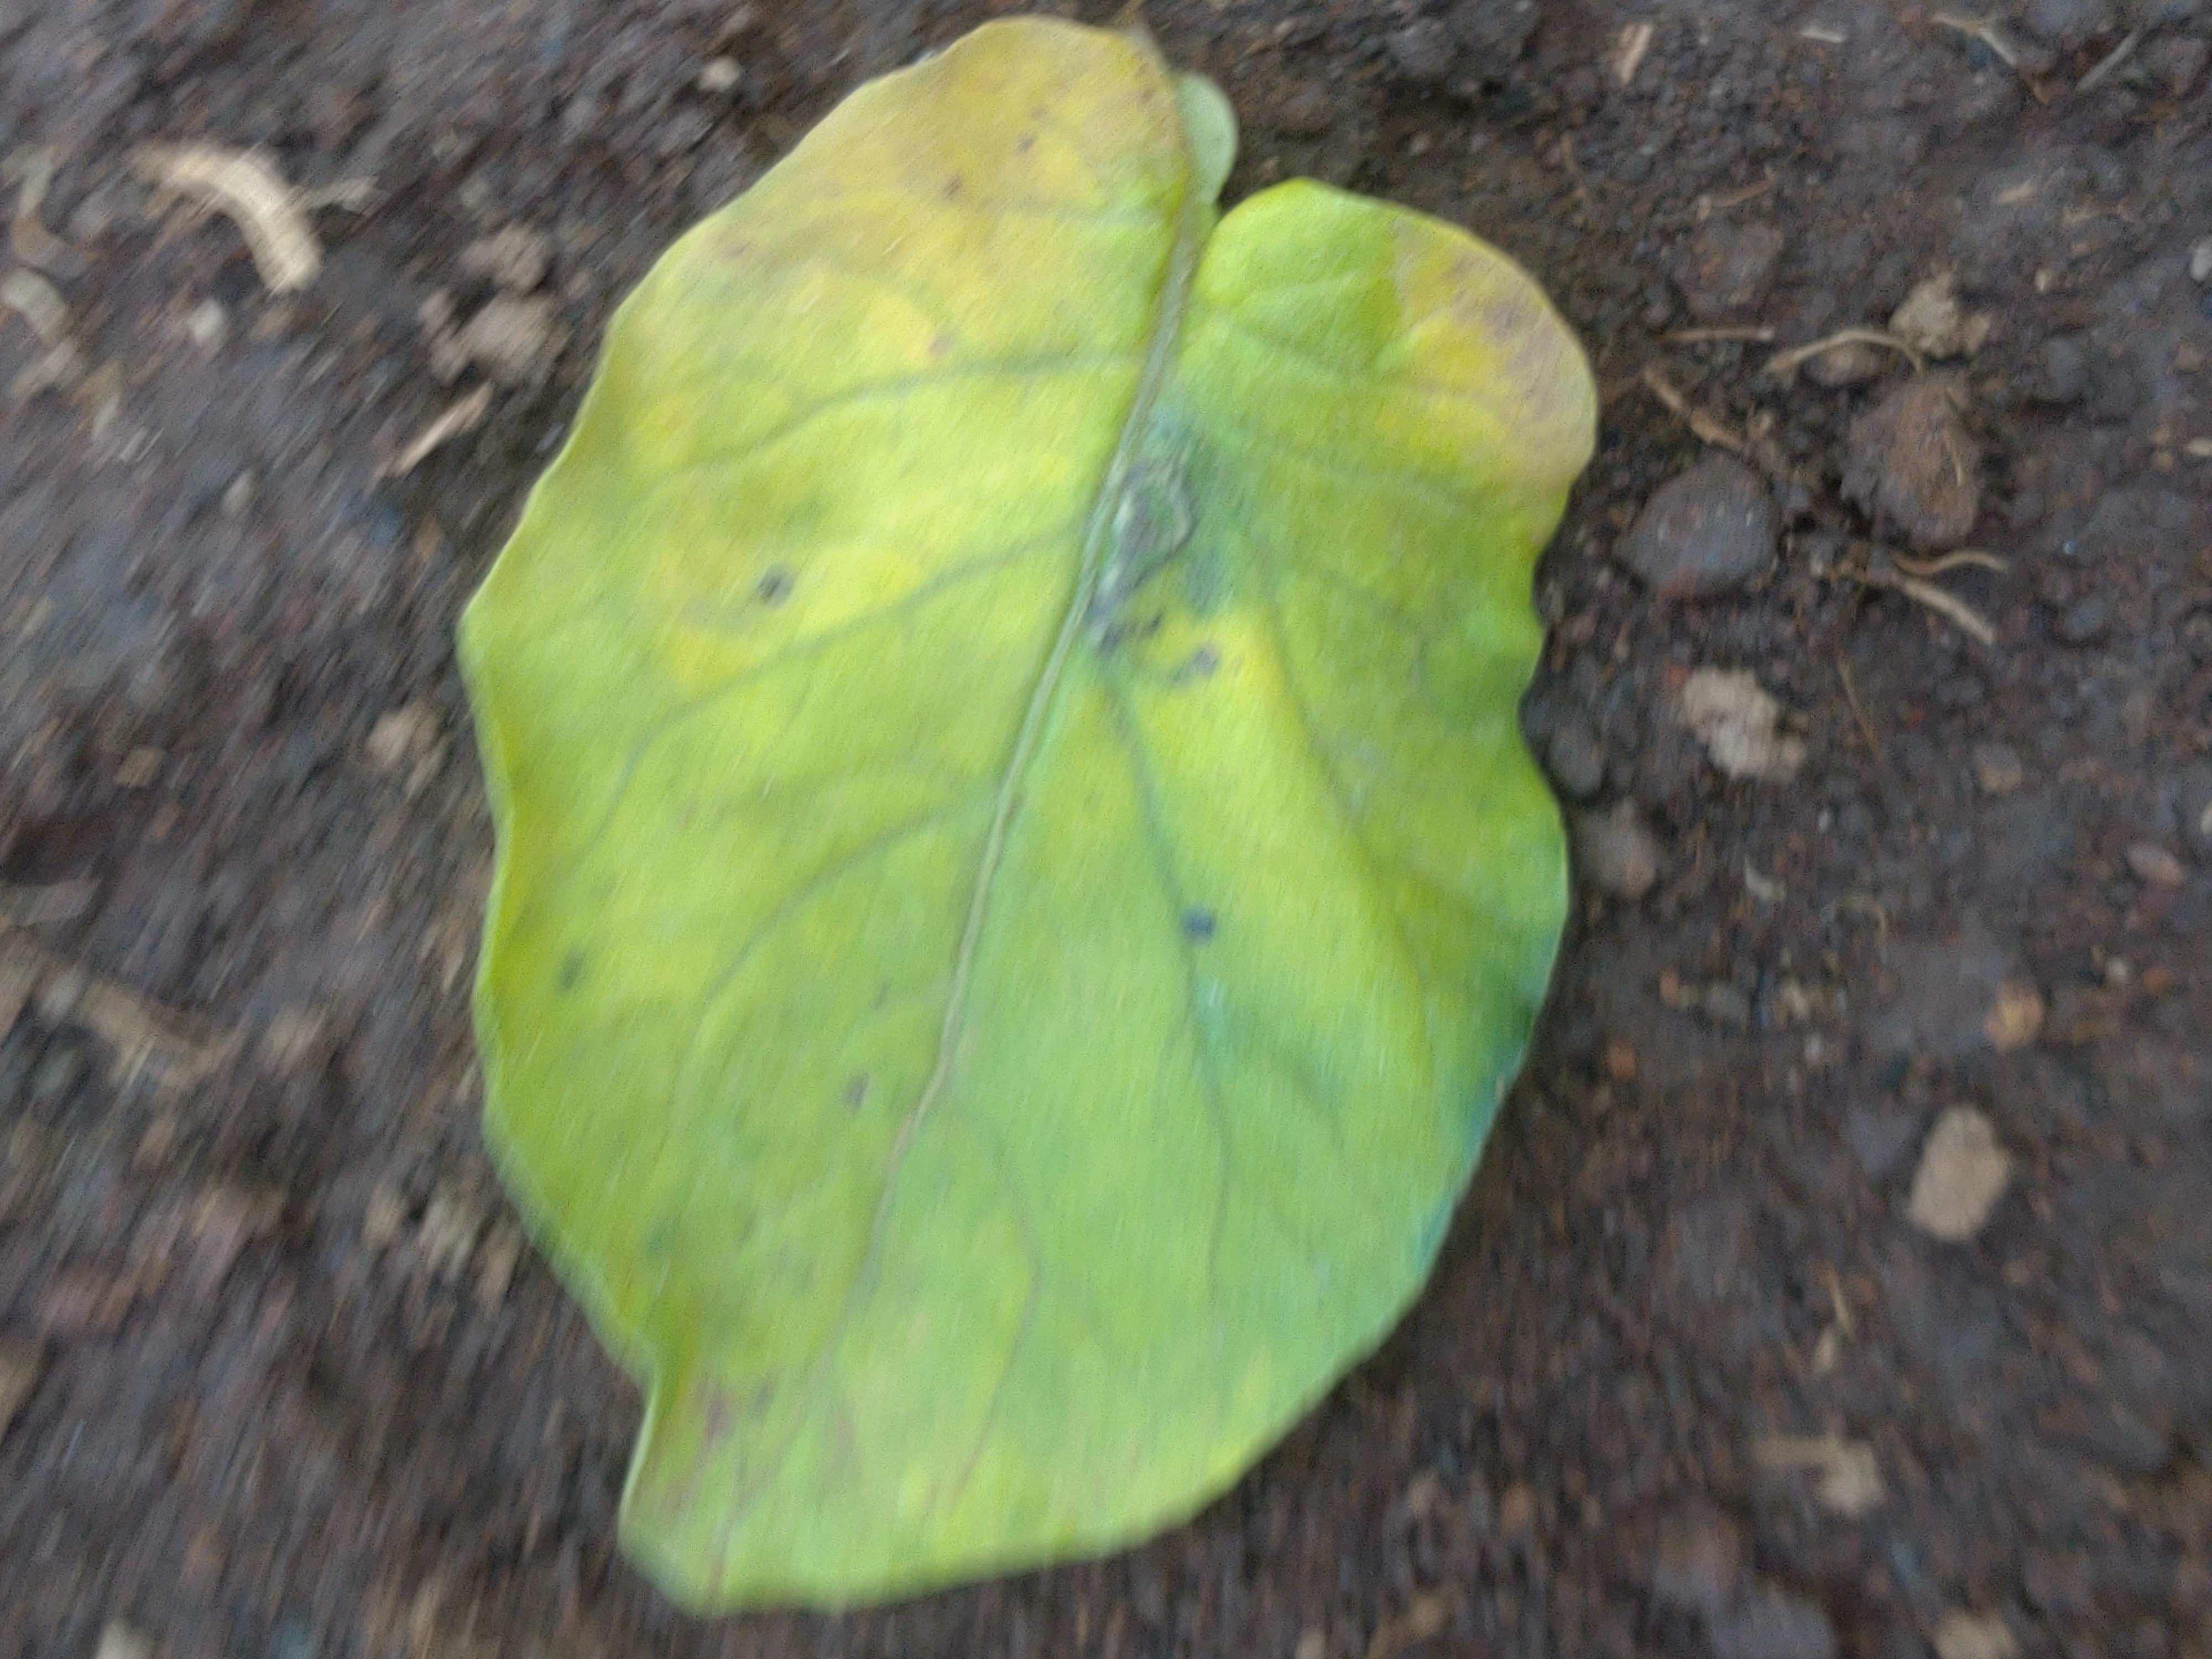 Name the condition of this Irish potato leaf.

late blight
